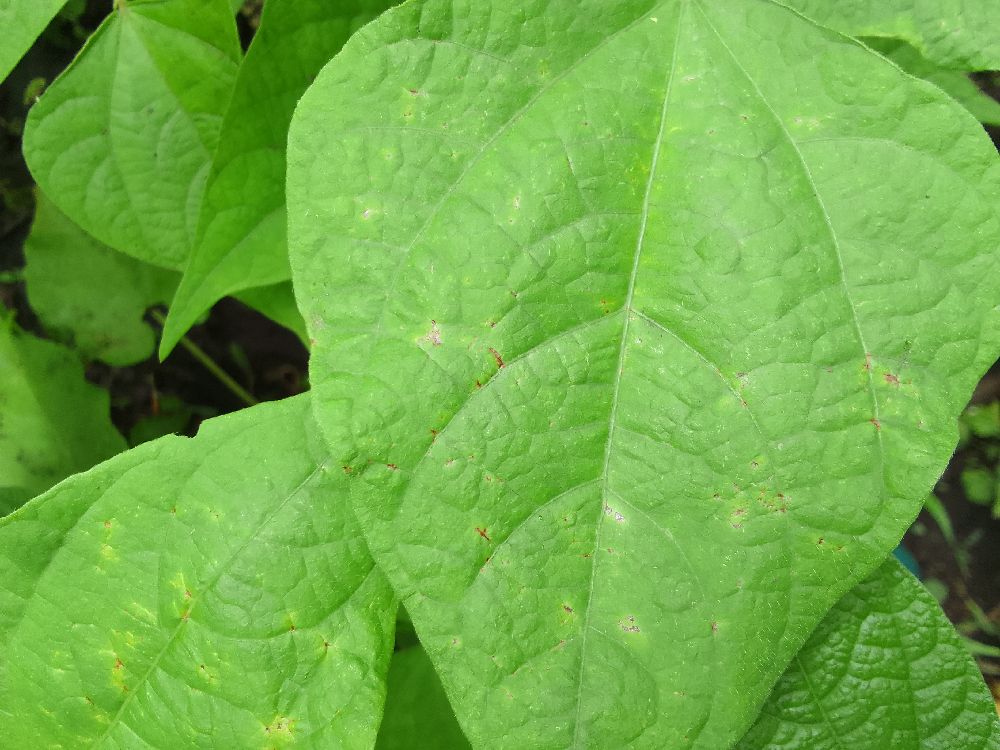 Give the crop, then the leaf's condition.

common bean, healthy
